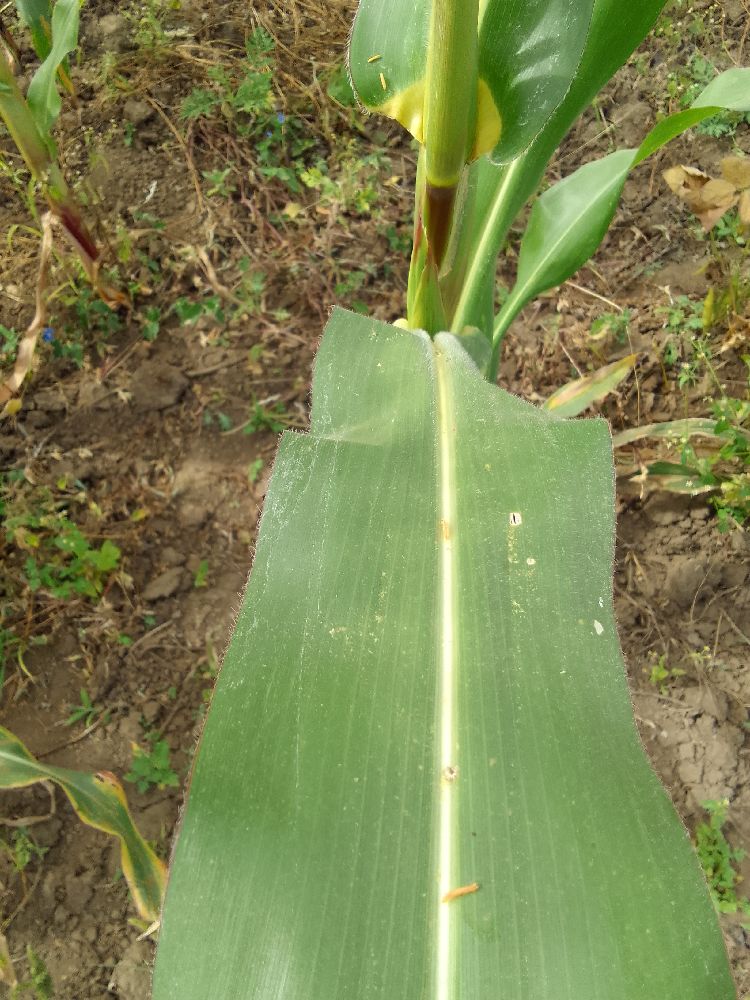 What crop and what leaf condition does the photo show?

maize, healthy
